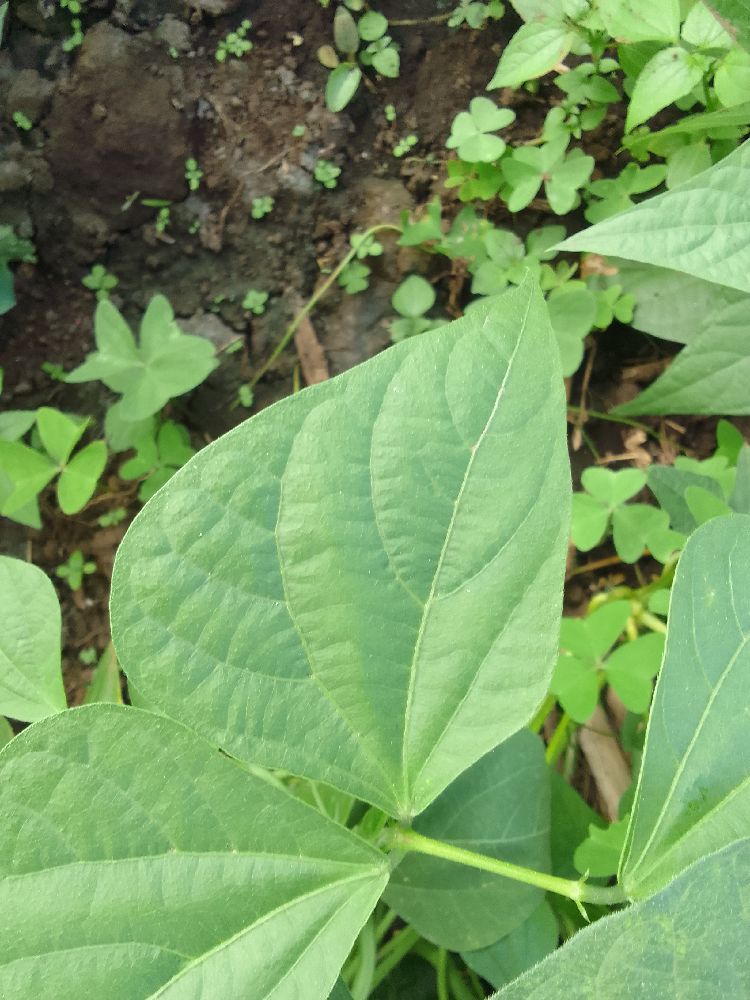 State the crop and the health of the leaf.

common bean, healthy
